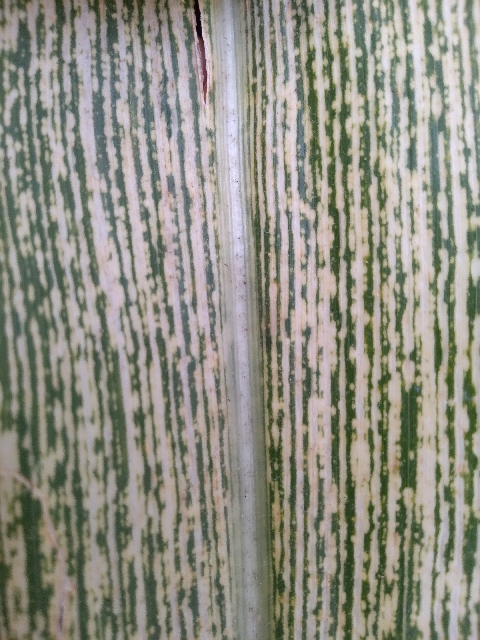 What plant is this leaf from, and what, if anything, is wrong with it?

maize, maize streak virus
